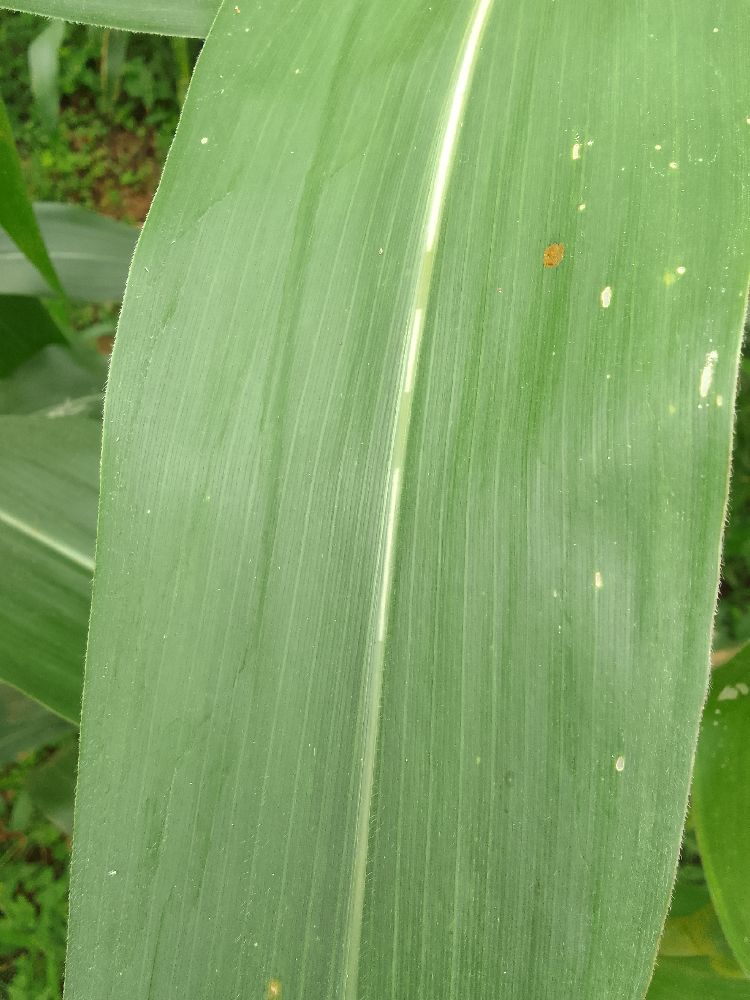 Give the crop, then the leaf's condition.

maize, healthy
